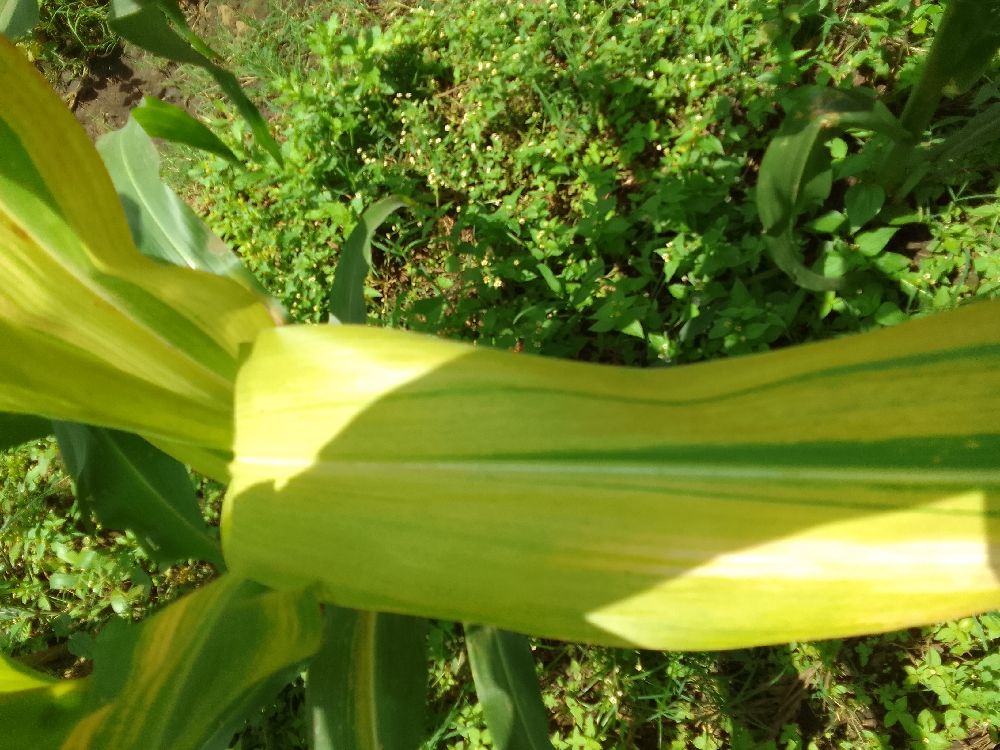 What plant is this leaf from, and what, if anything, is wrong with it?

maize, maize lethal necrosis
